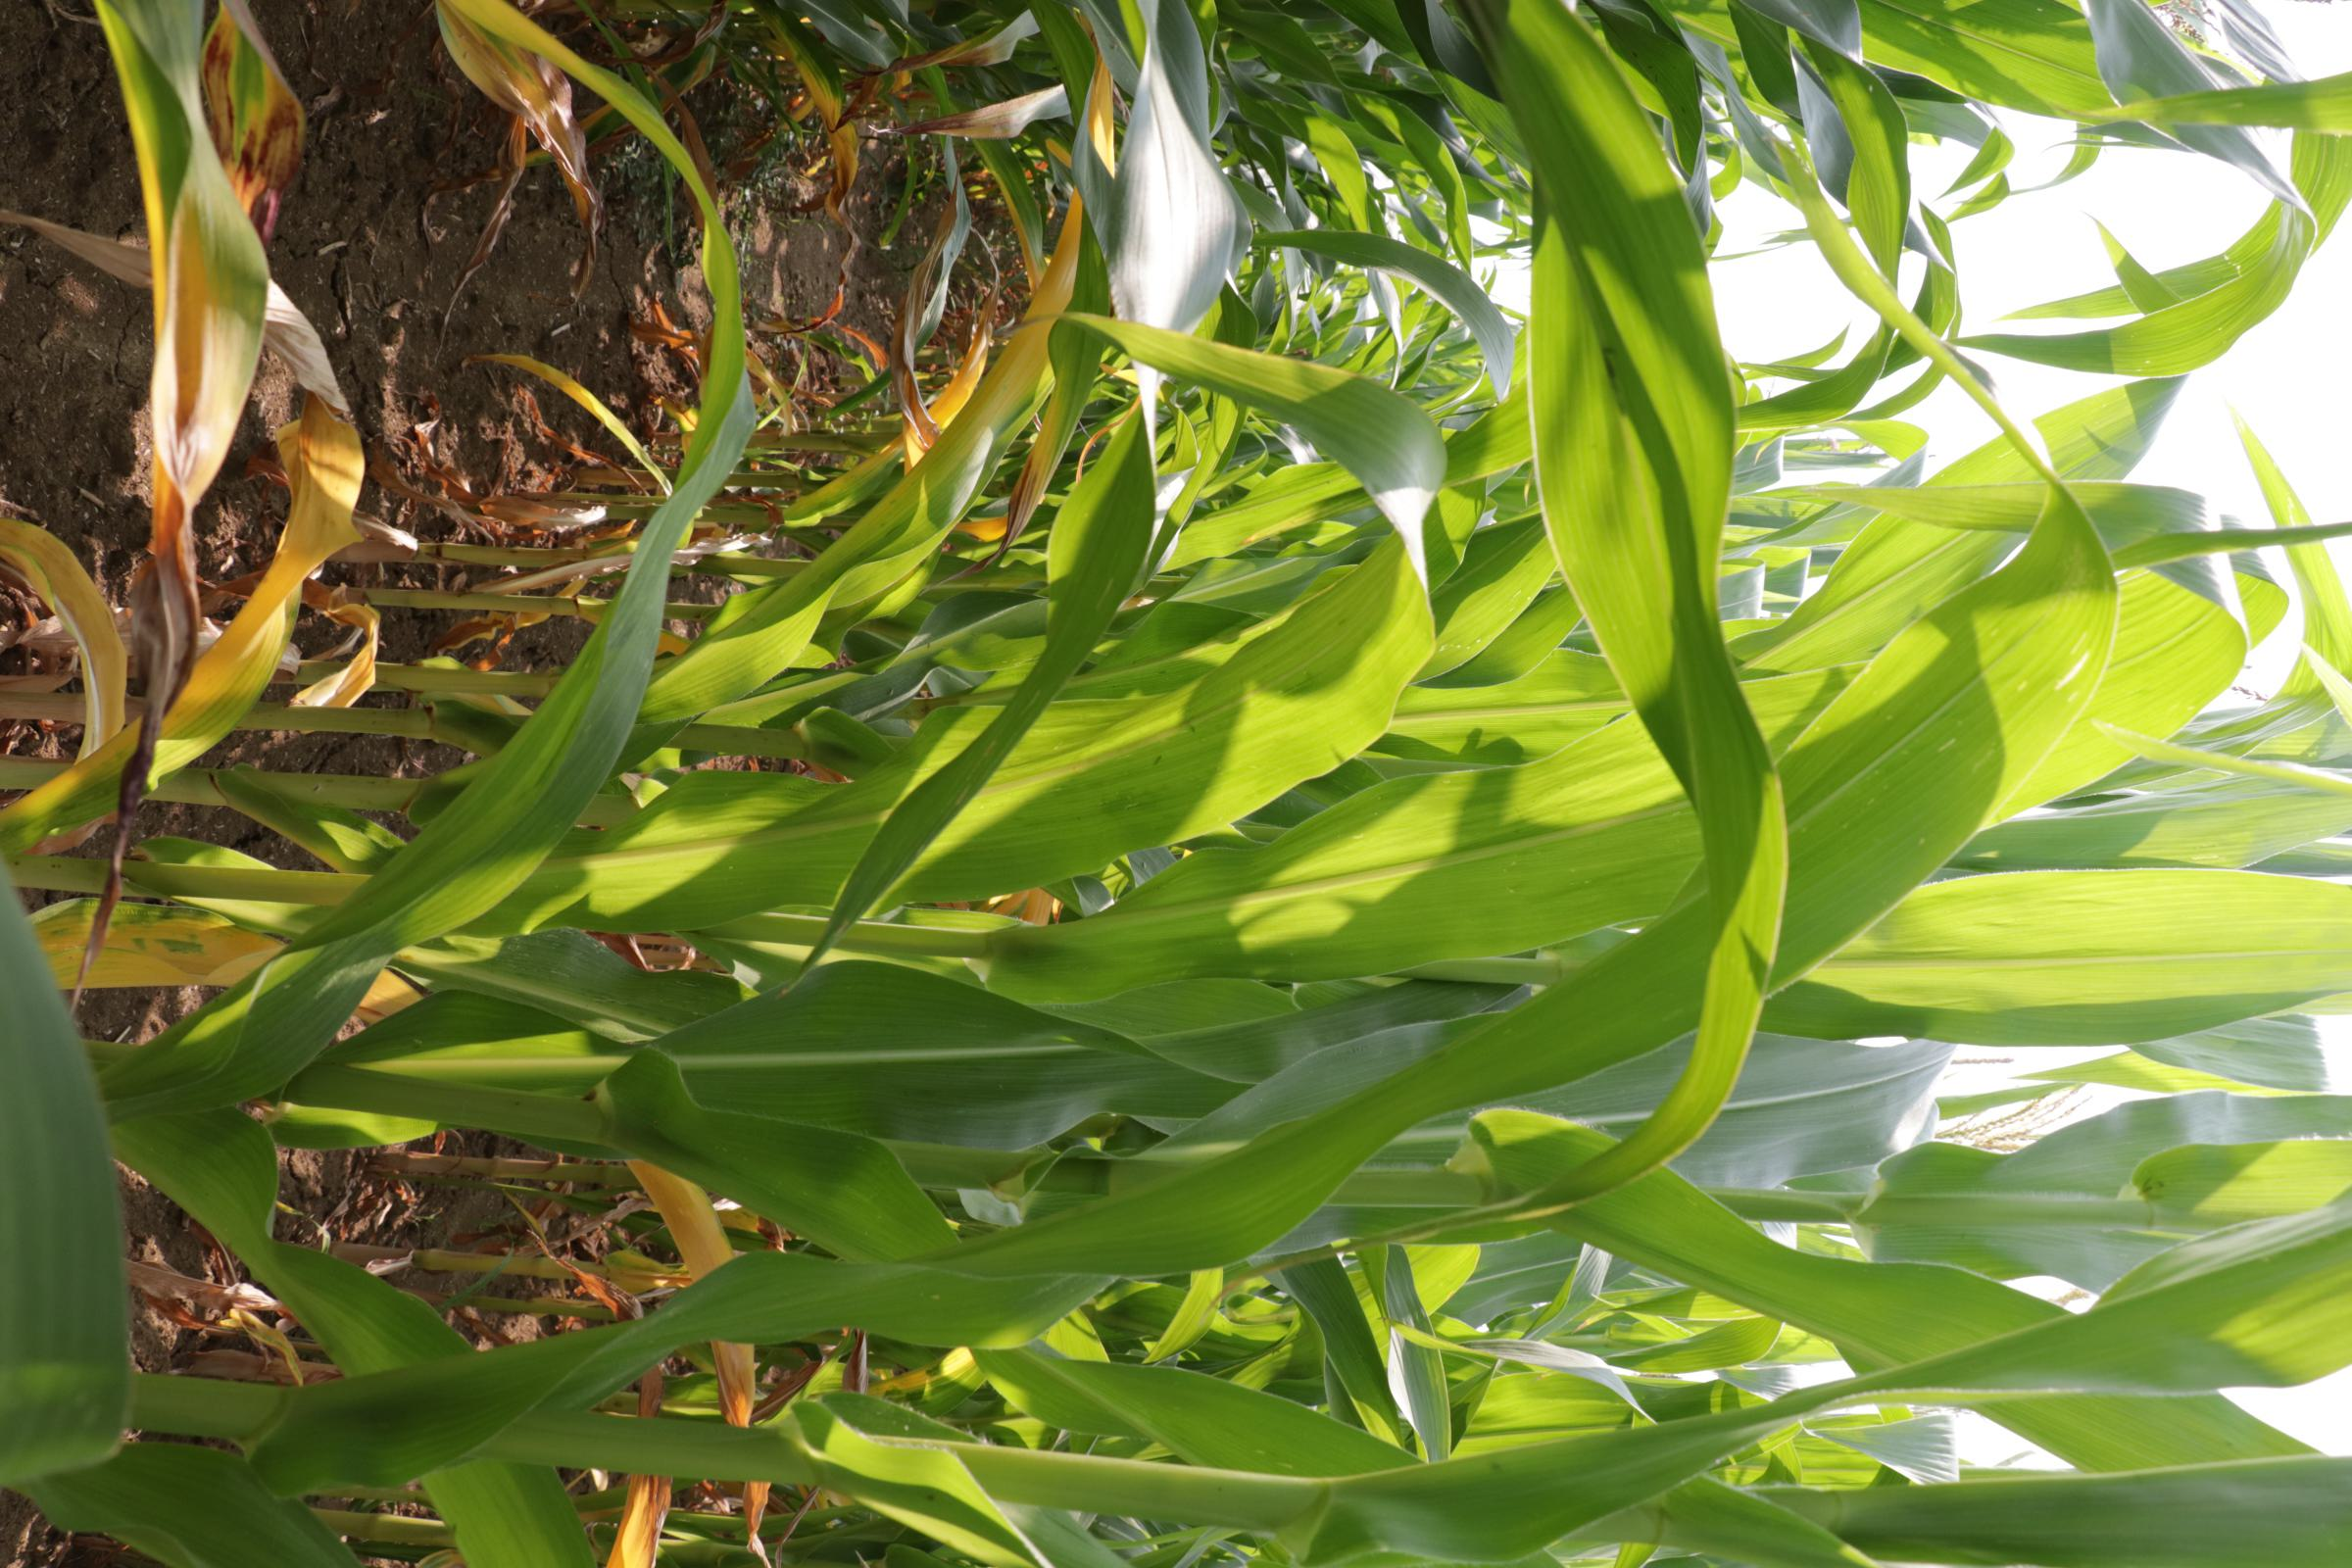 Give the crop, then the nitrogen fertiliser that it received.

maize, no added nitrogen
